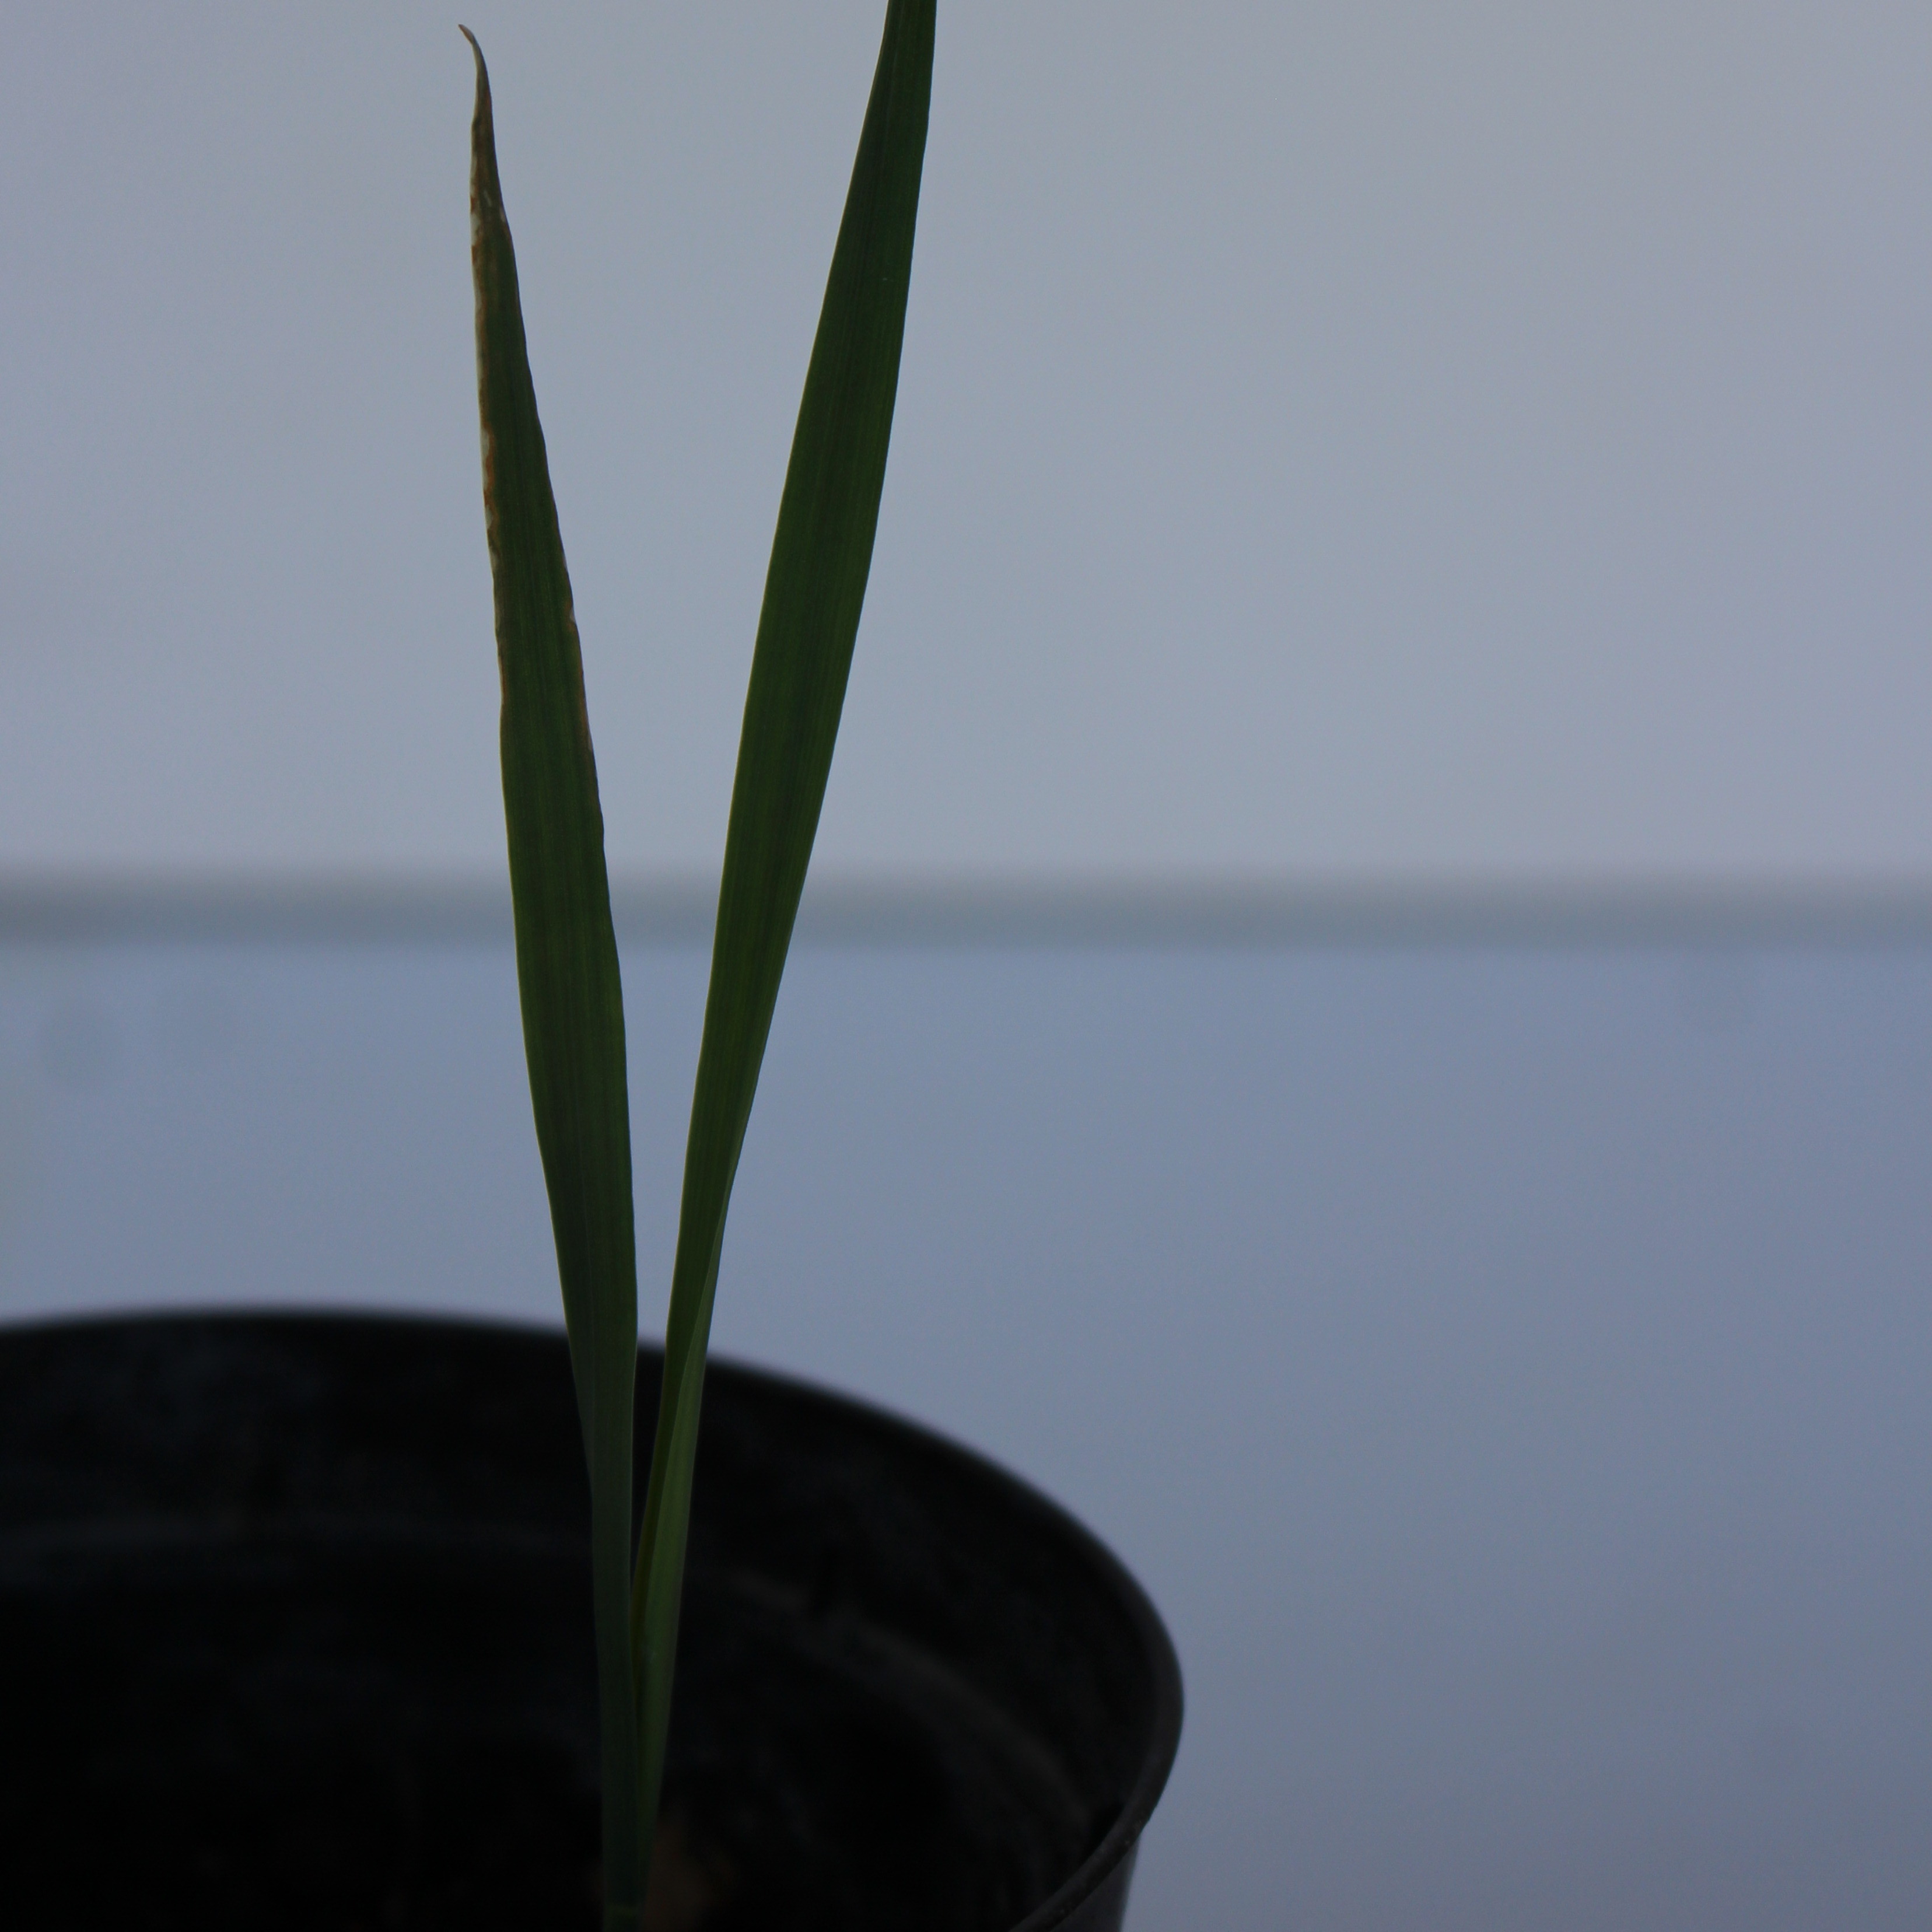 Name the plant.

Avena sterilis
